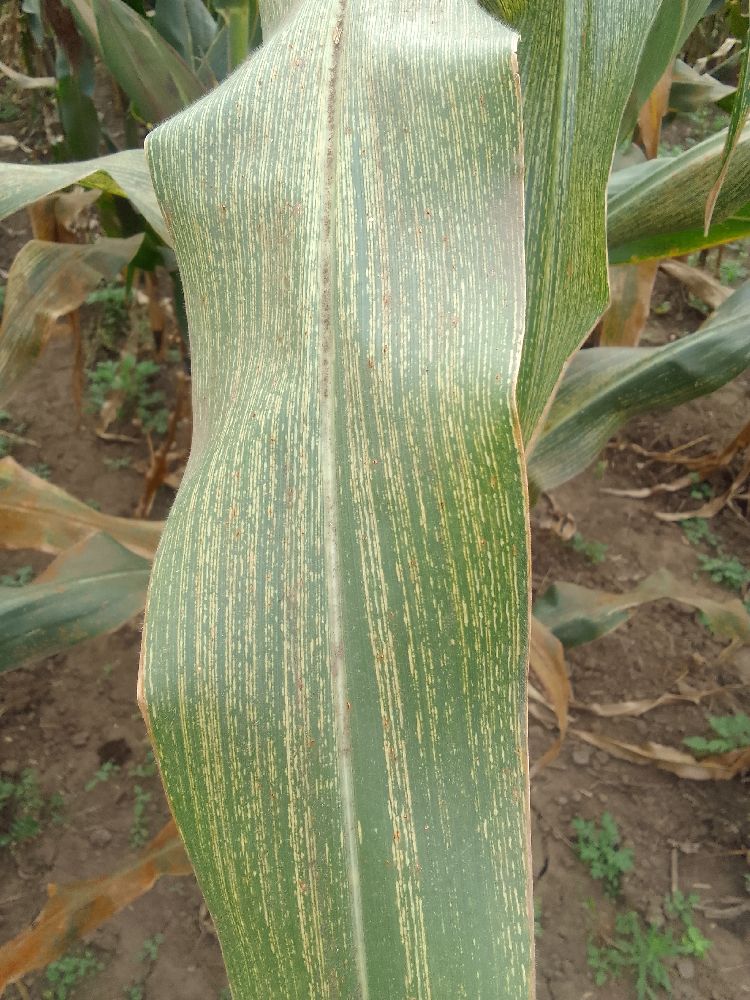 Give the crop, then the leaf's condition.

maize, maize streak virus
